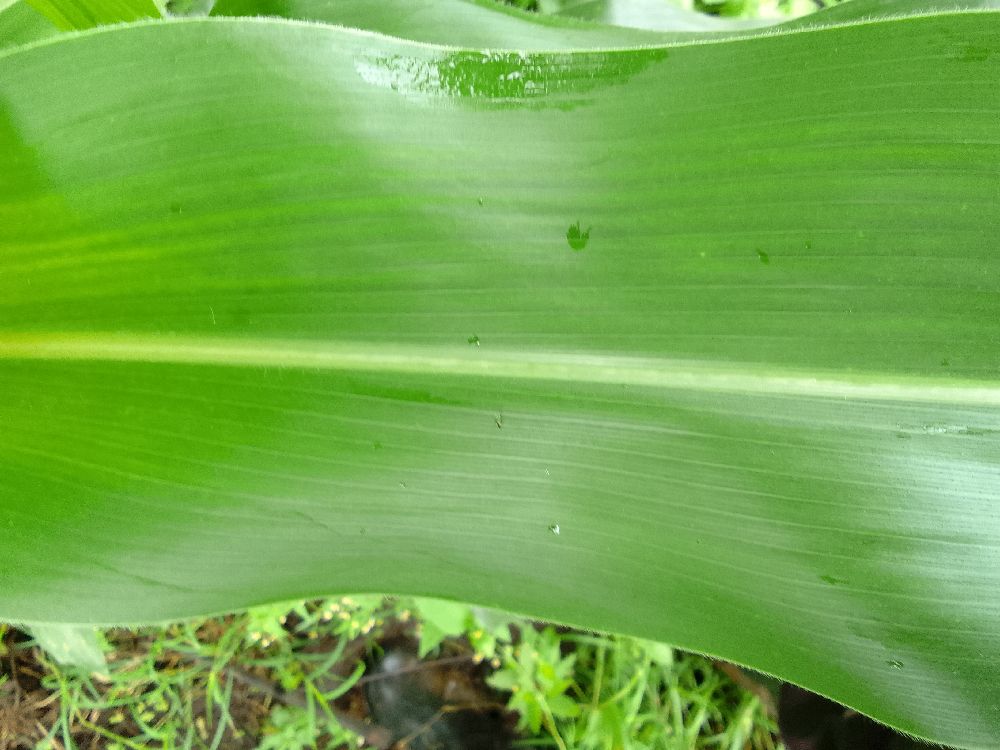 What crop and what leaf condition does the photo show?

maize, healthy
